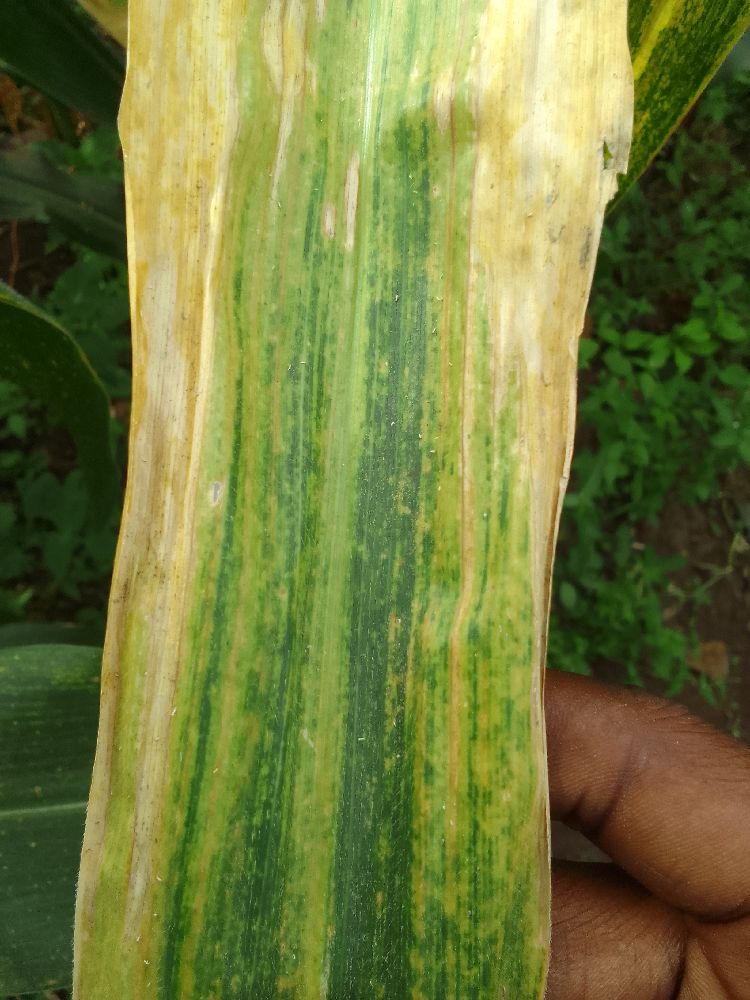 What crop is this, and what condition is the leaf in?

maize, maize lethal necrosis
